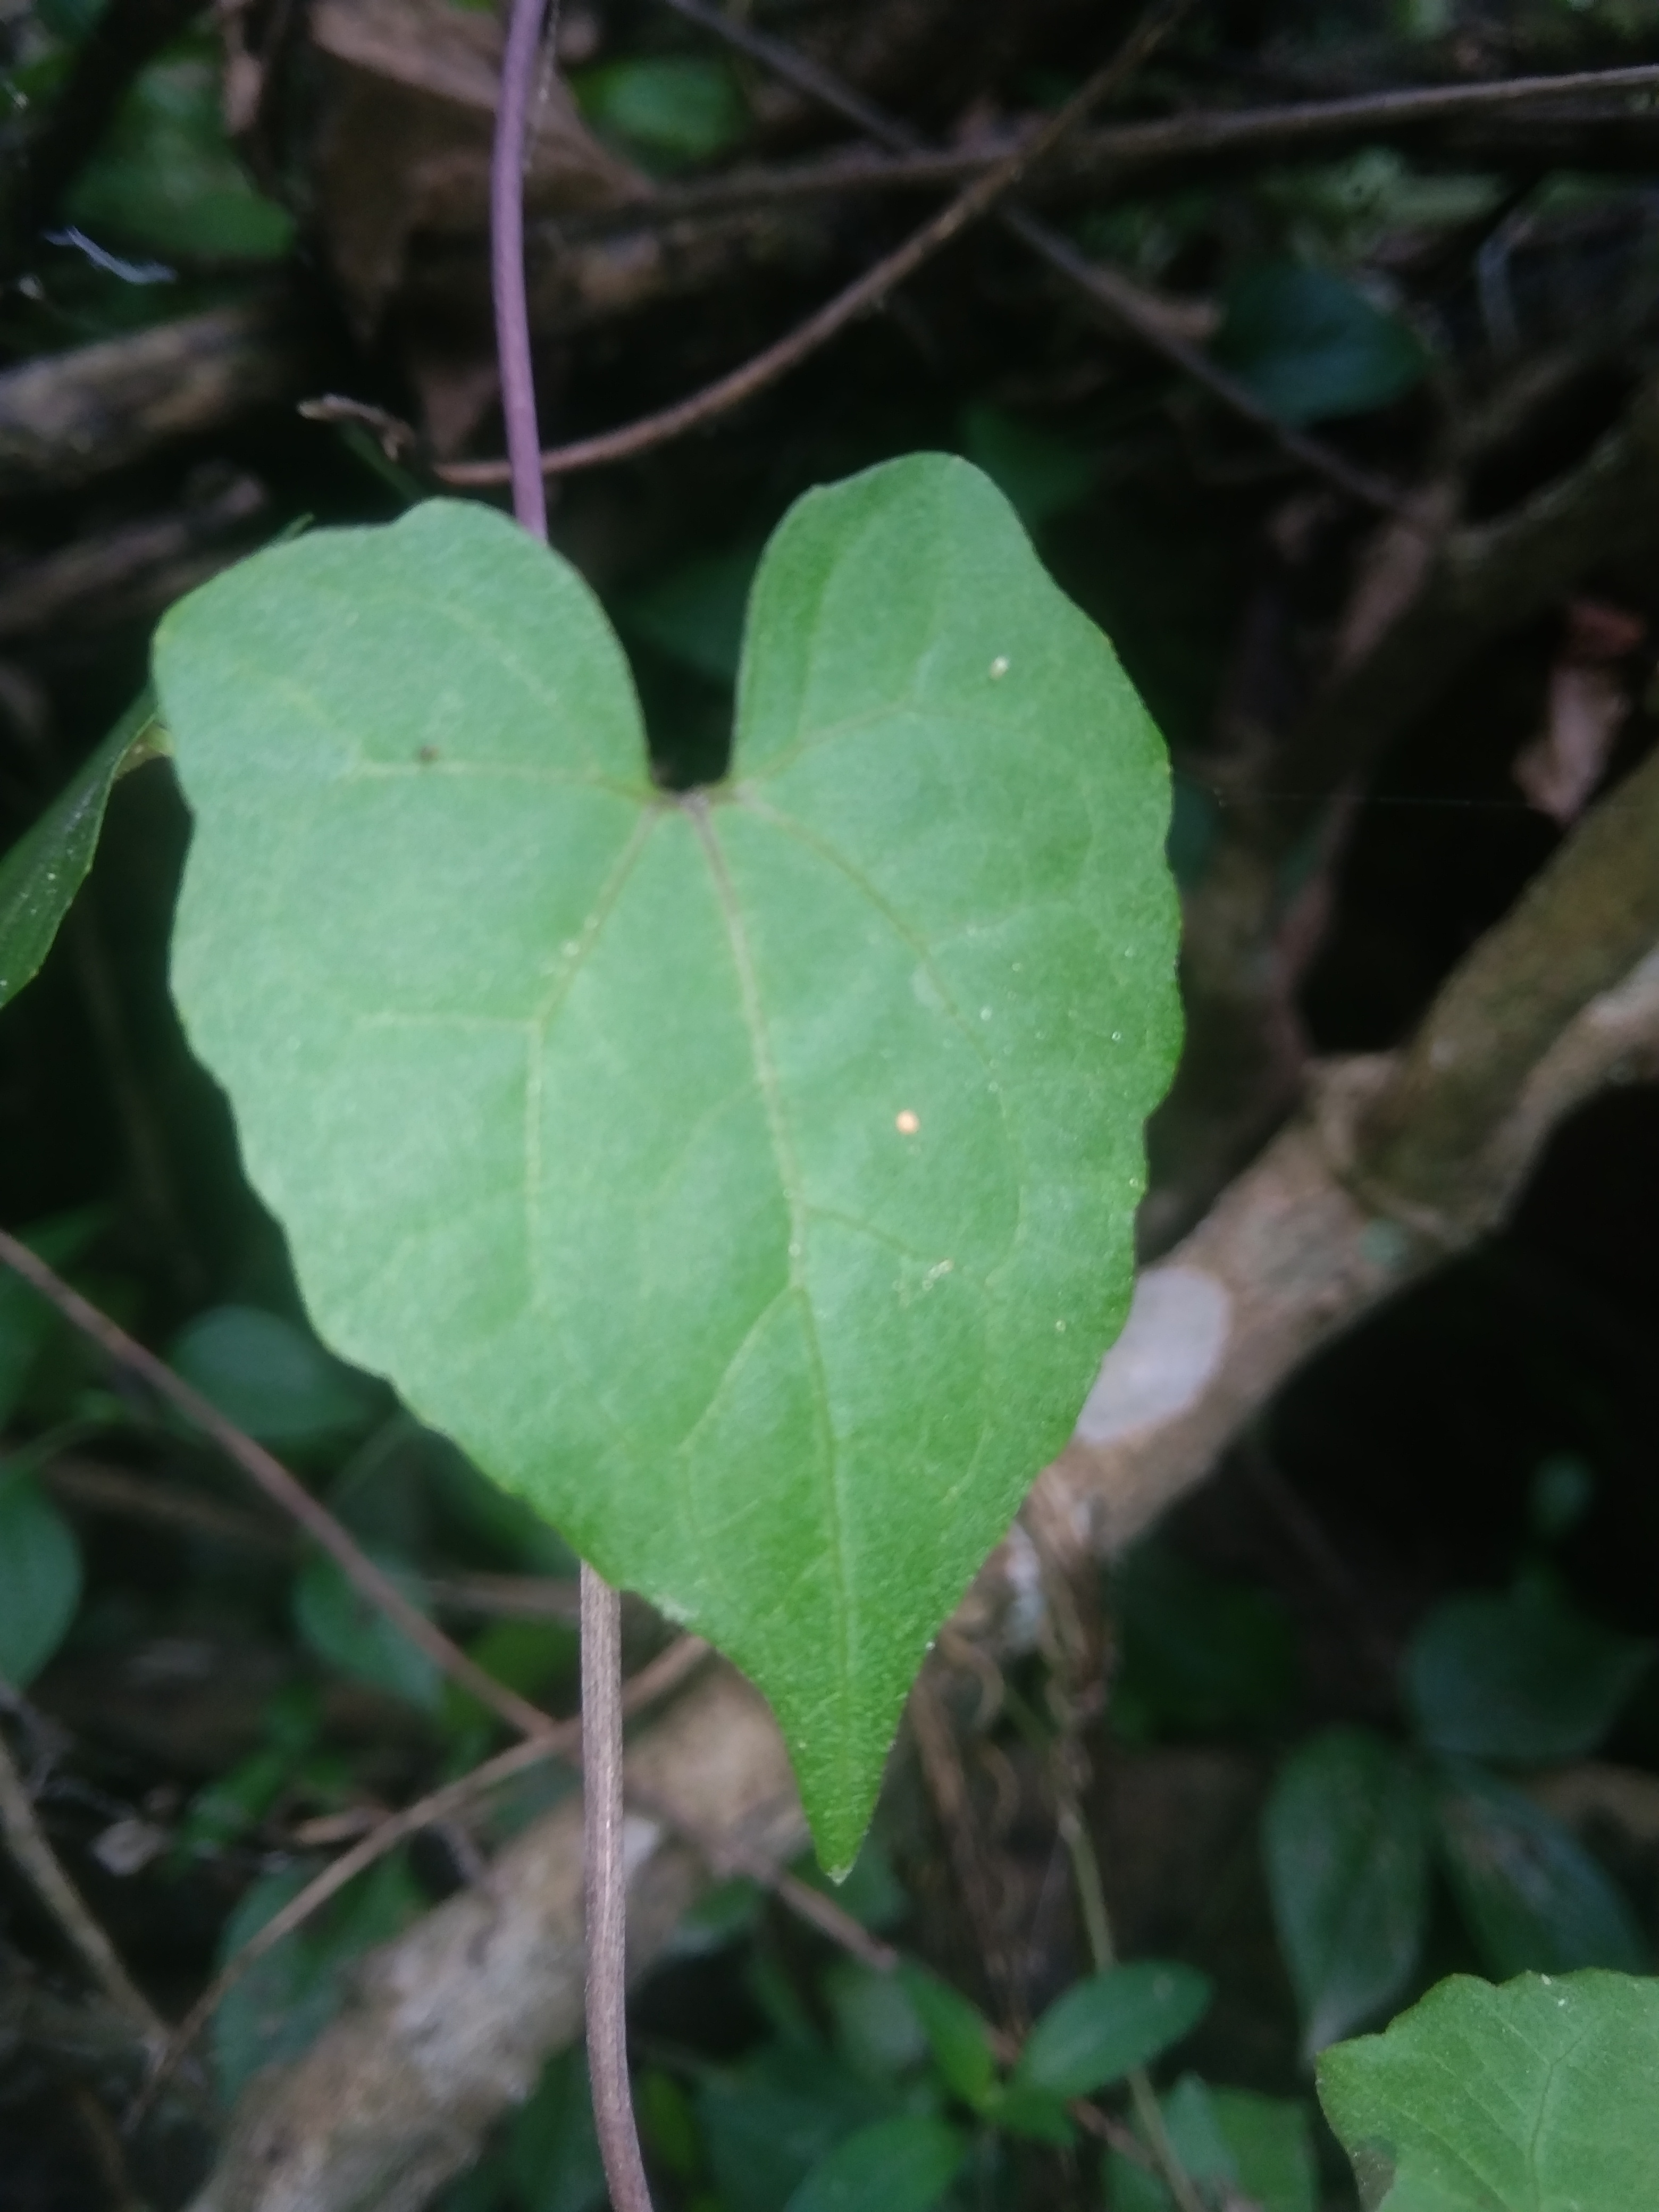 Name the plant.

bitter vine
